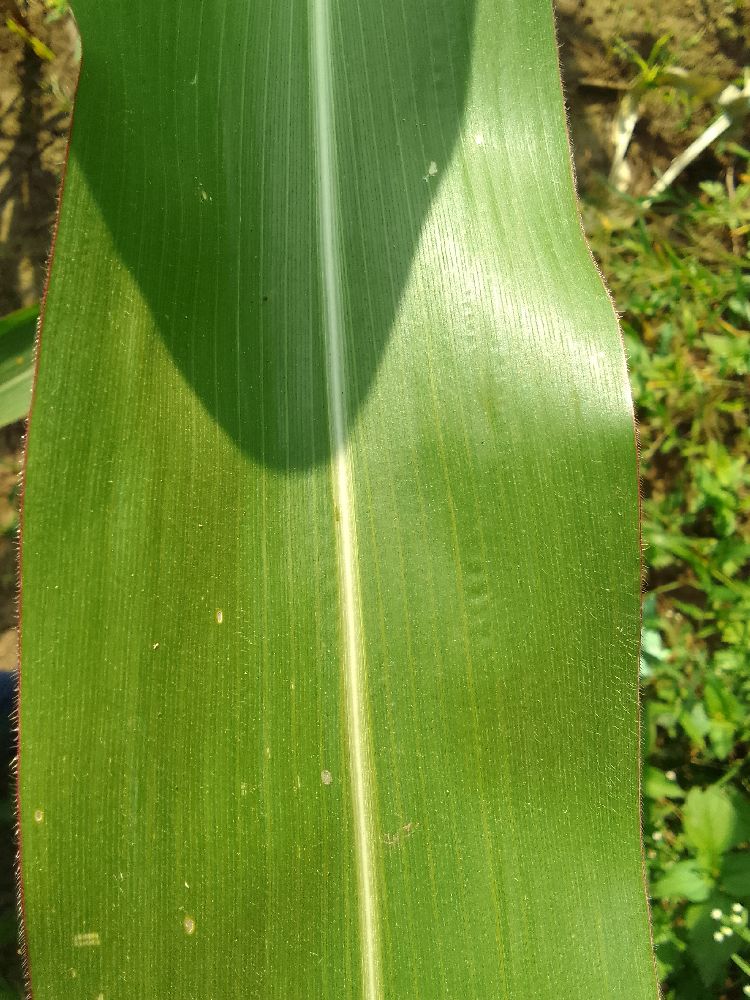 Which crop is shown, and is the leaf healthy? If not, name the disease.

maize, healthy
